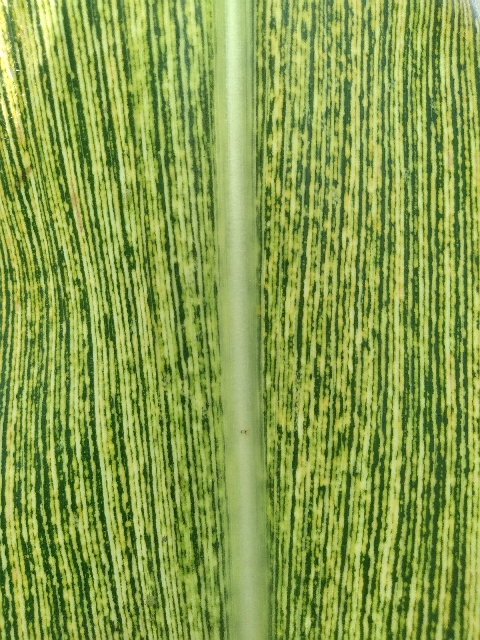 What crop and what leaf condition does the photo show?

maize, maize streak virus
